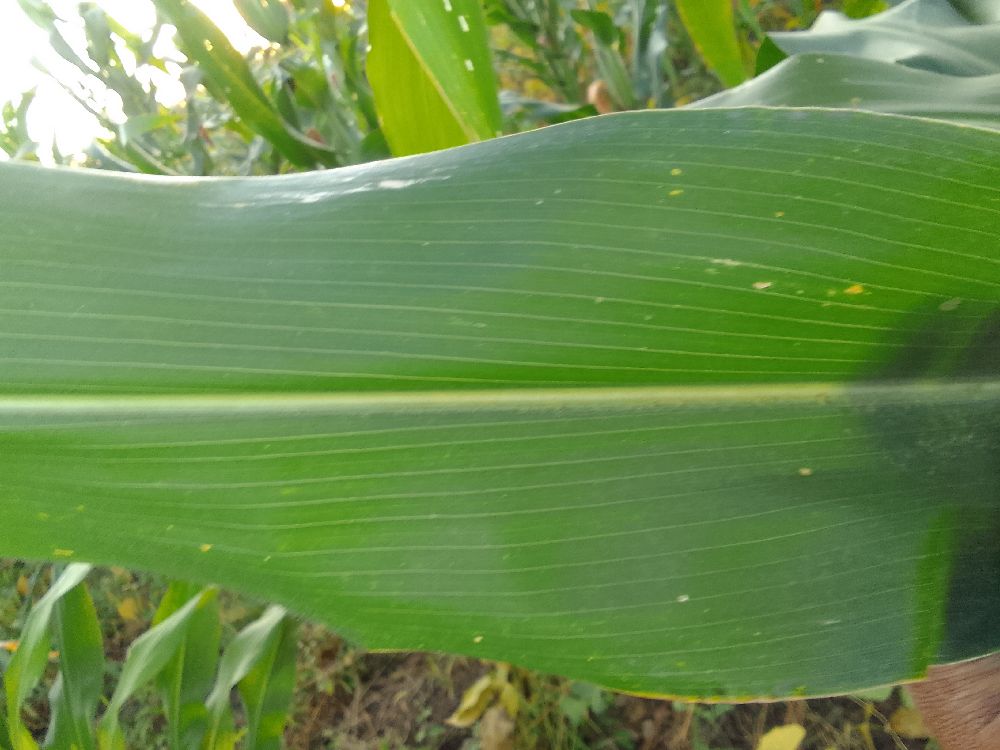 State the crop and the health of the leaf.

maize, healthy
